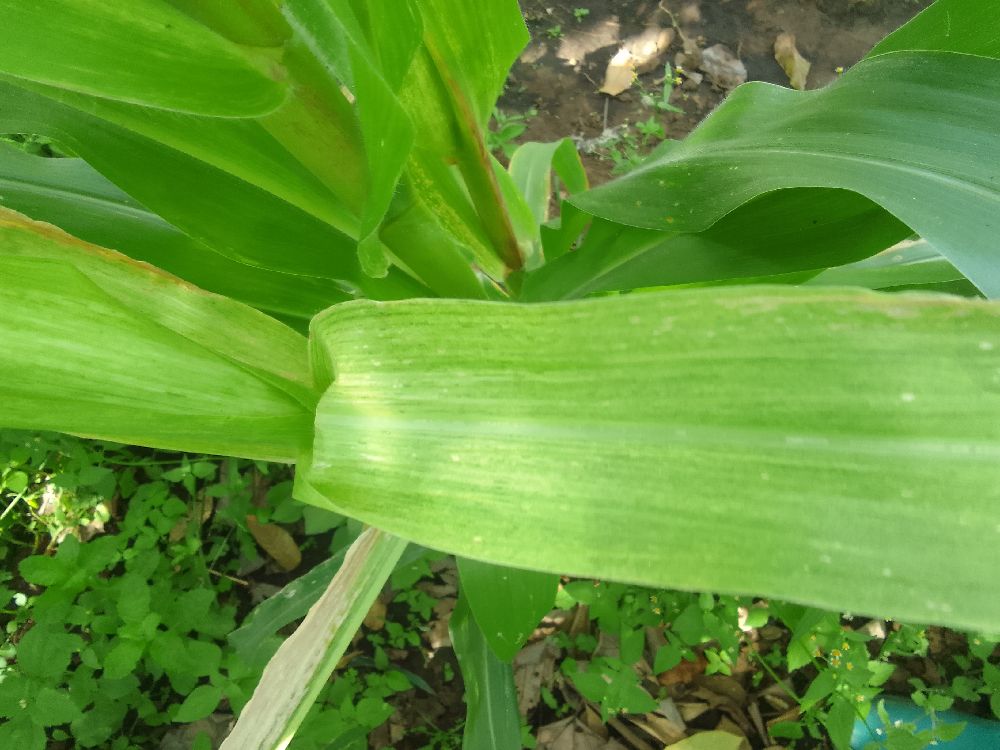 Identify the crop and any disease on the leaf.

maize, maize lethal necrosis
